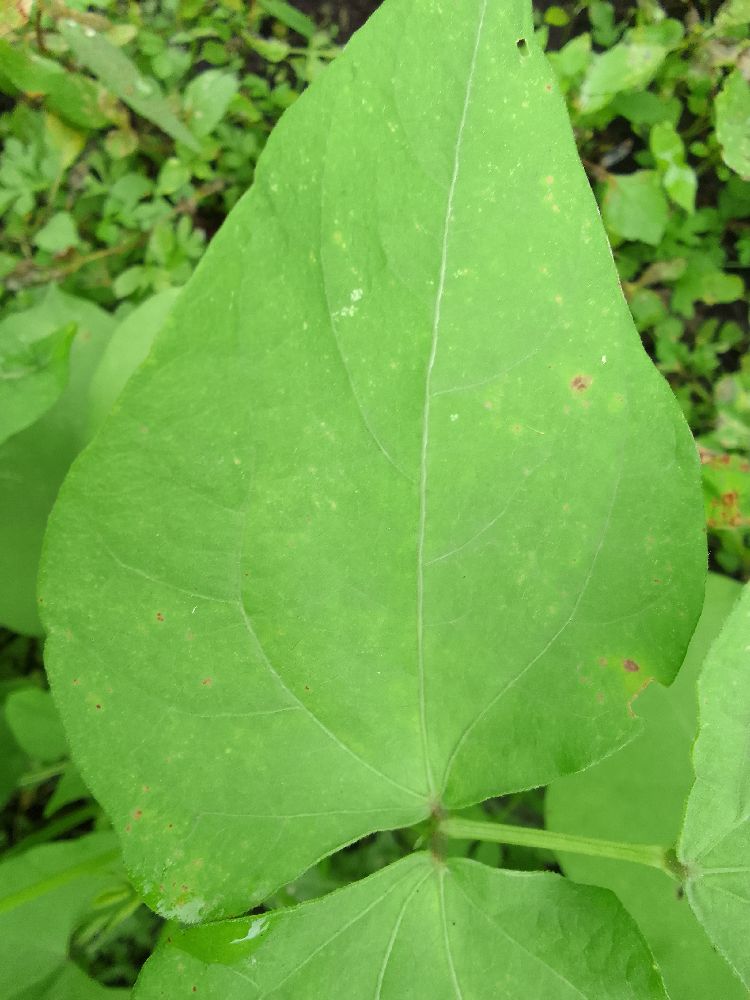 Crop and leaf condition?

common bean, healthy
